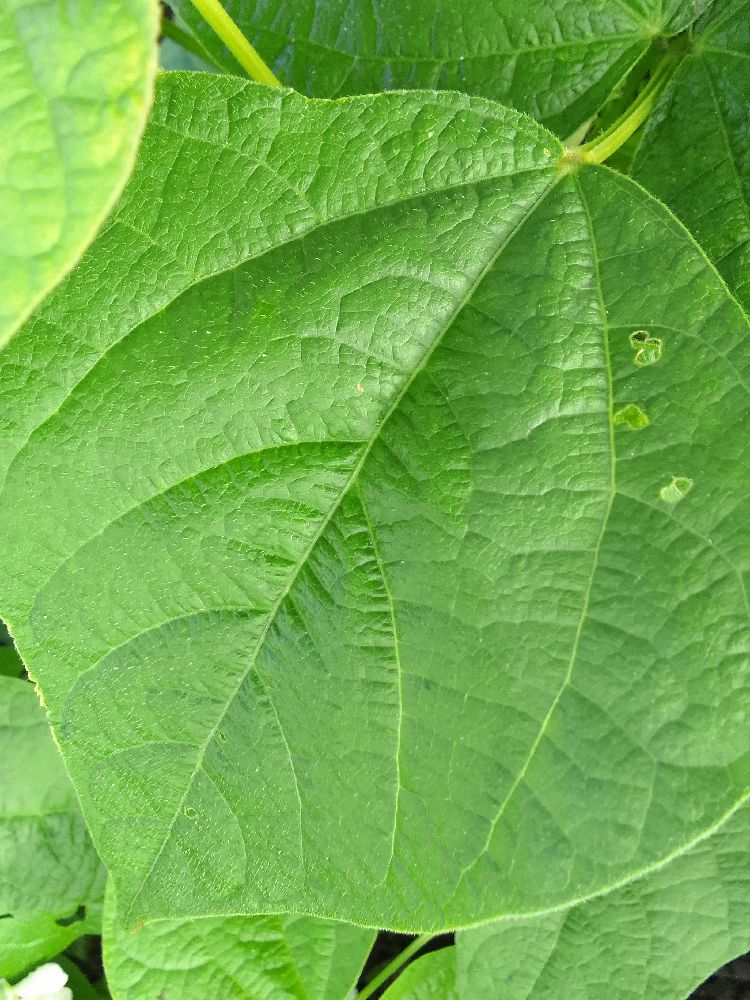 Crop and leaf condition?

common bean, healthy
